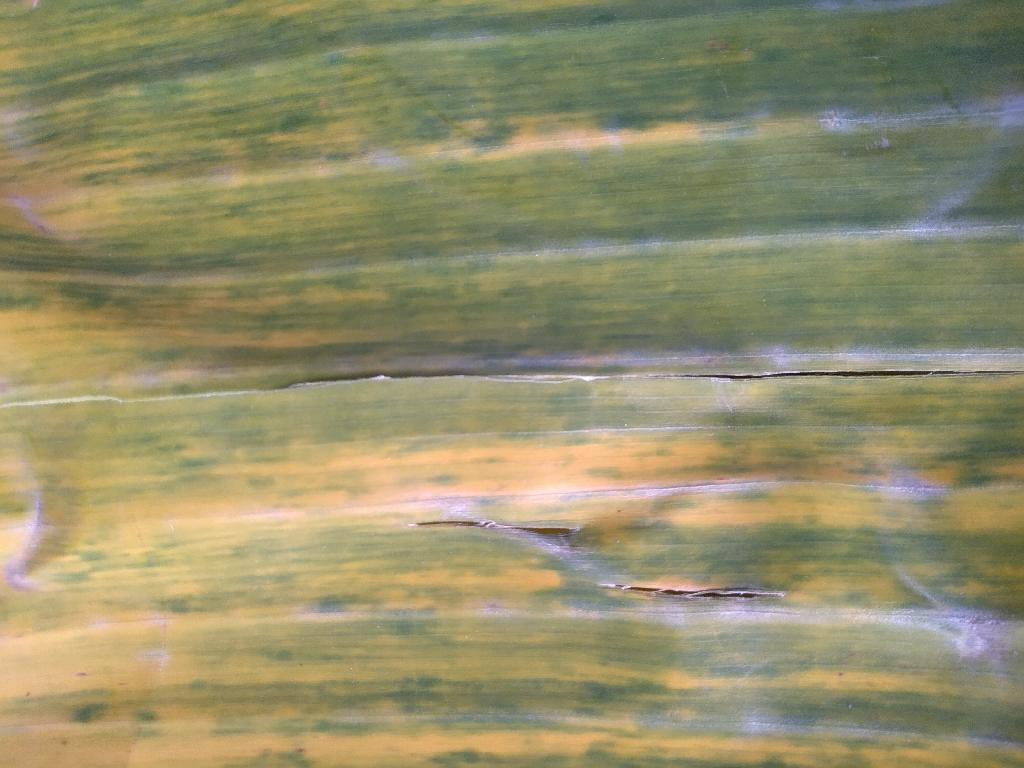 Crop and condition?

banana, fusarium wilt race 1
